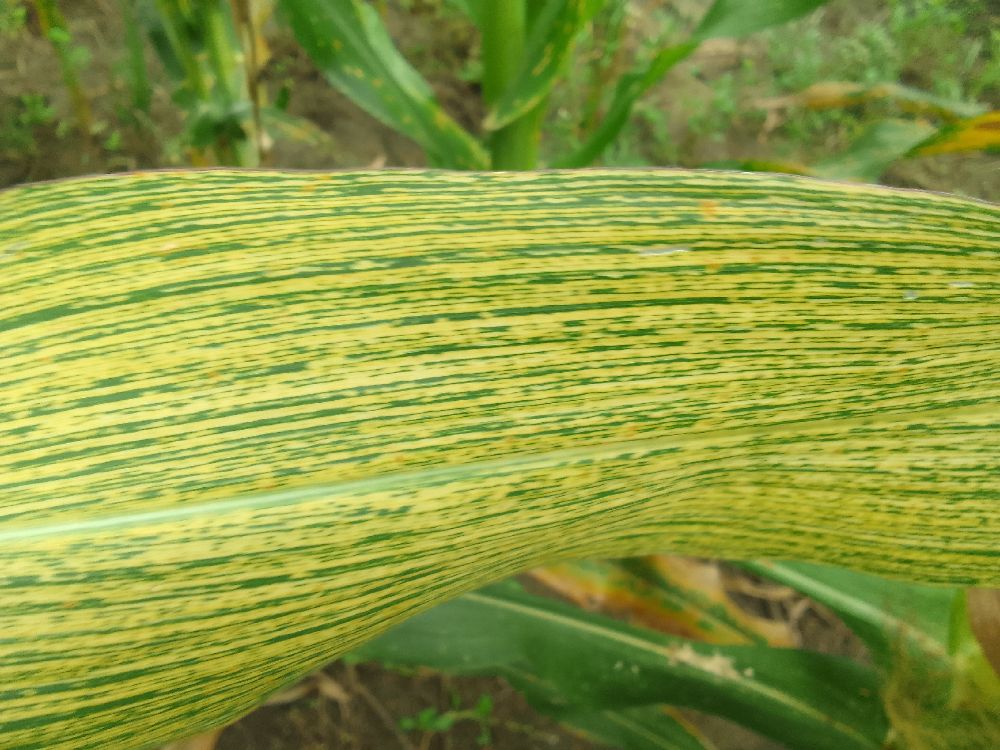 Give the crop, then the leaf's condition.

maize, maize streak virus
